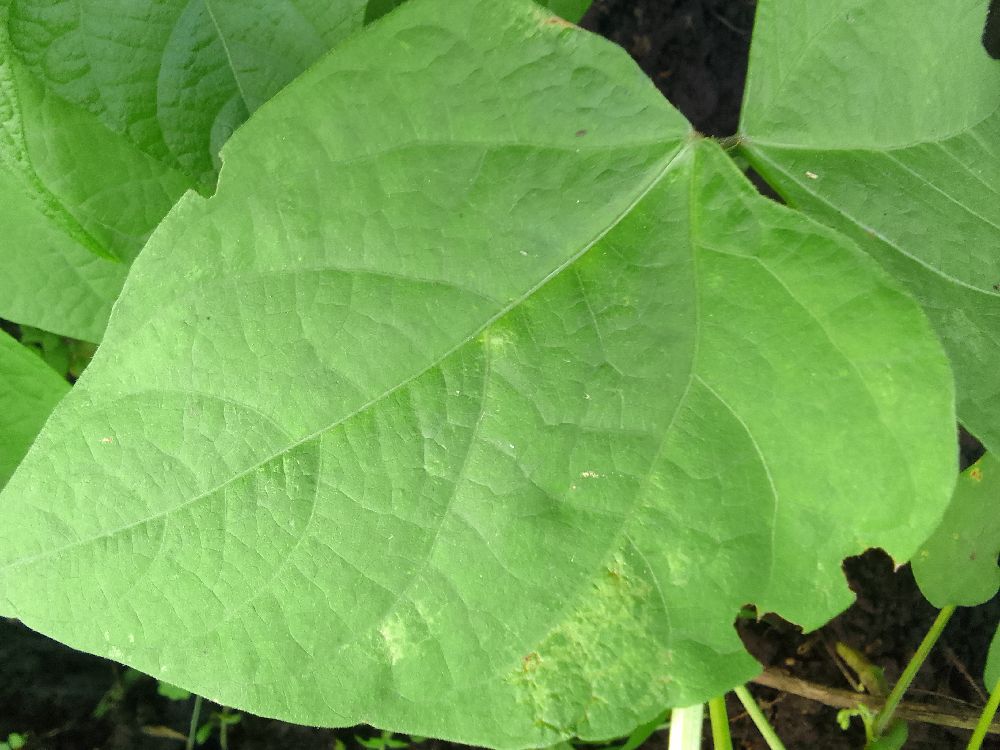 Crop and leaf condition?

common bean, healthy
